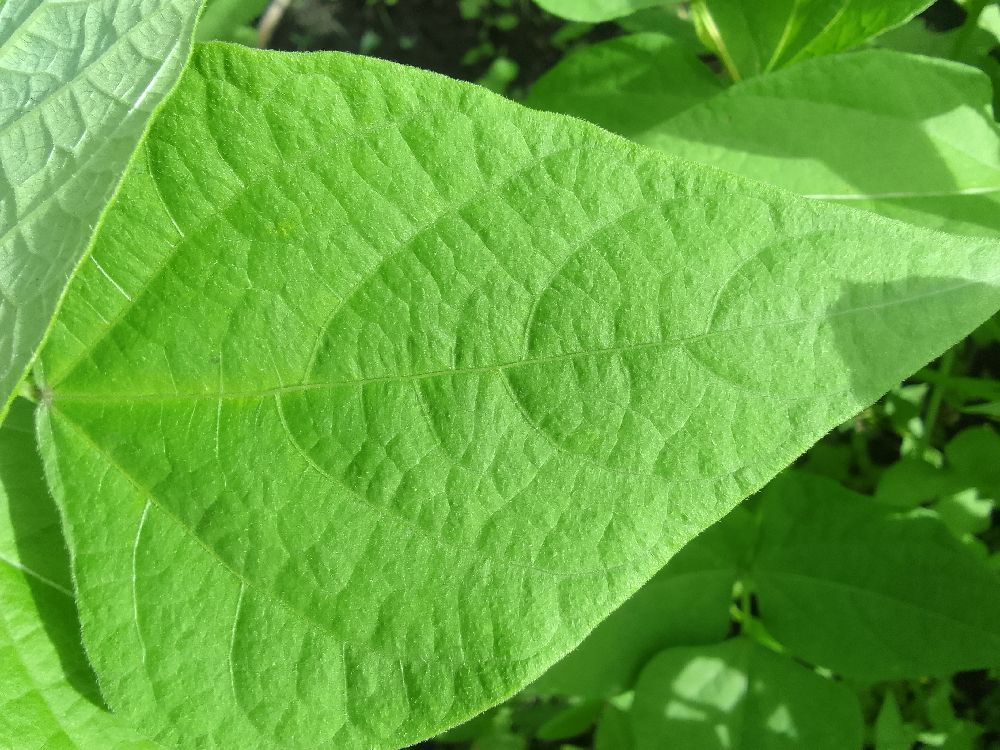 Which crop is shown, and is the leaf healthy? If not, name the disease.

common bean, healthy
